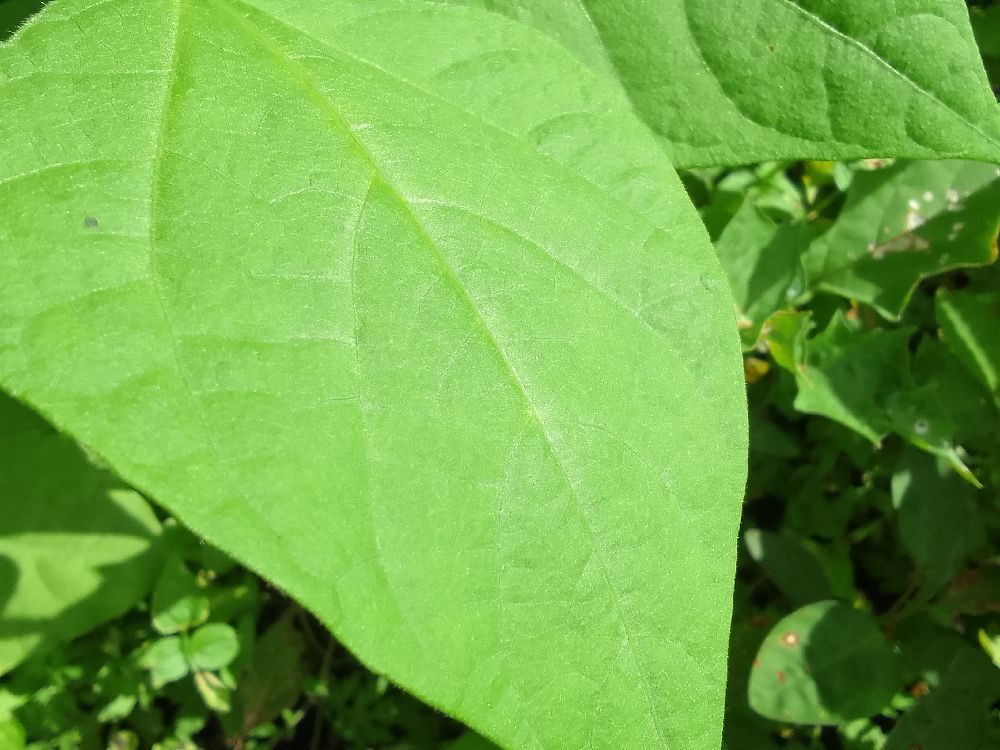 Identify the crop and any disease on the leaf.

common bean, healthy
